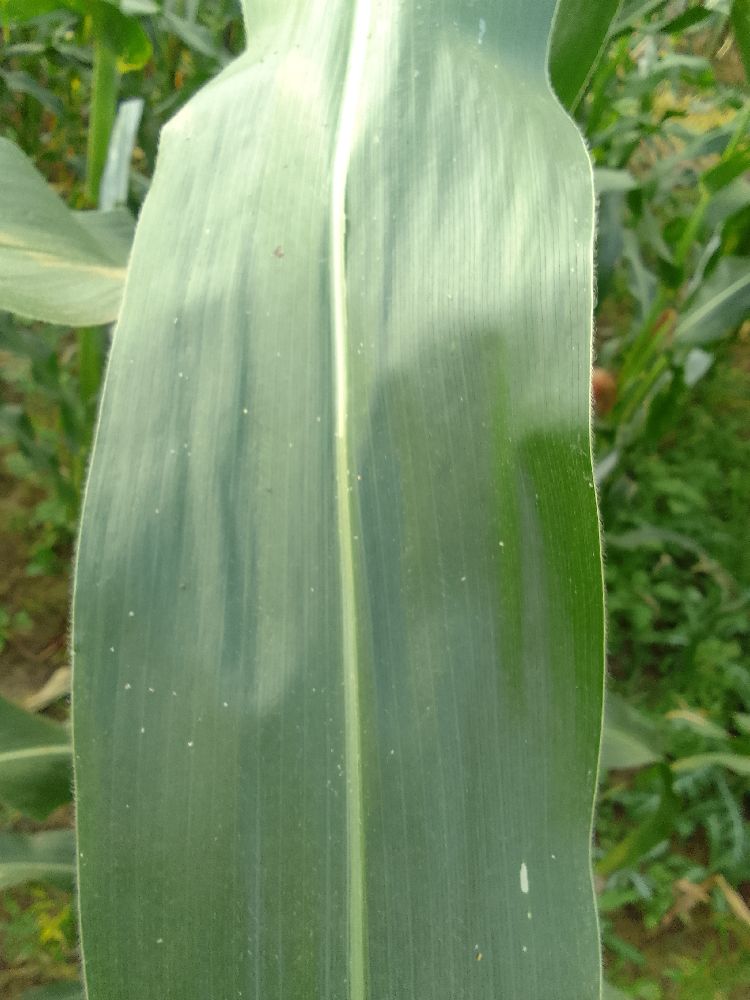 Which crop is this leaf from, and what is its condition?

maize, healthy
